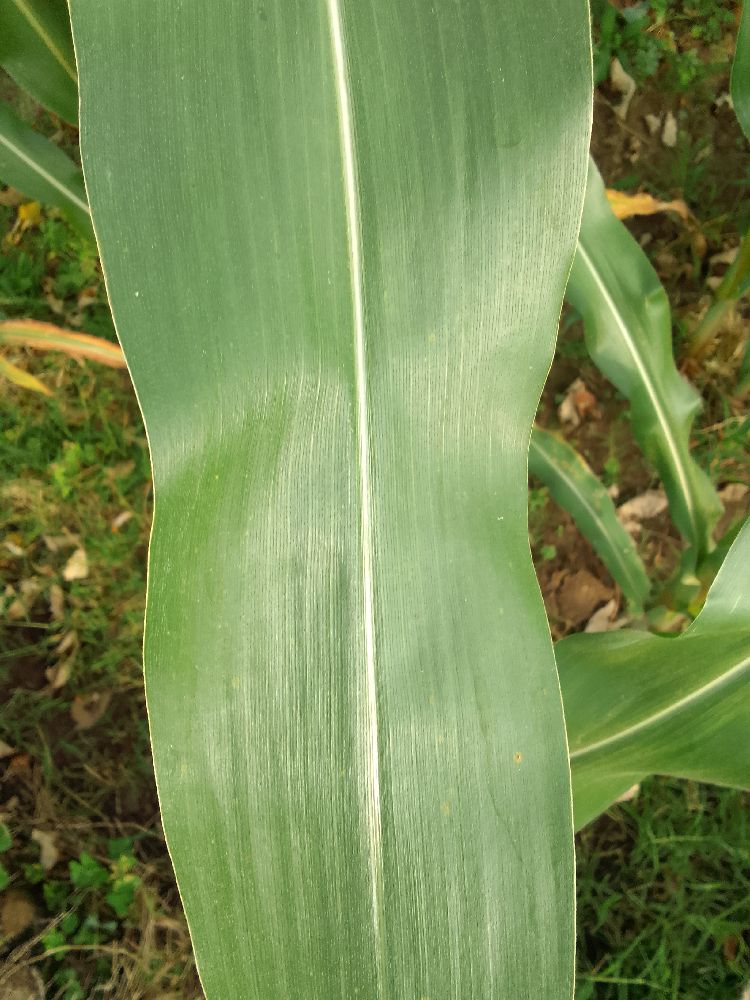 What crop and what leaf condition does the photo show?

maize, healthy
